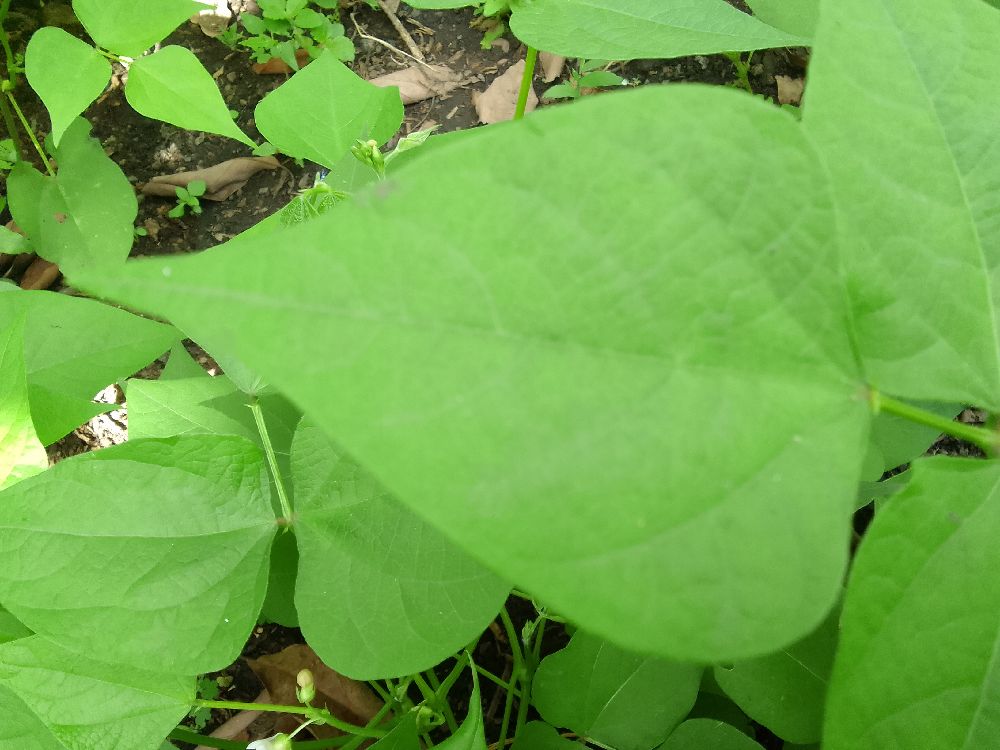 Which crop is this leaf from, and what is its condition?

common bean, healthy
